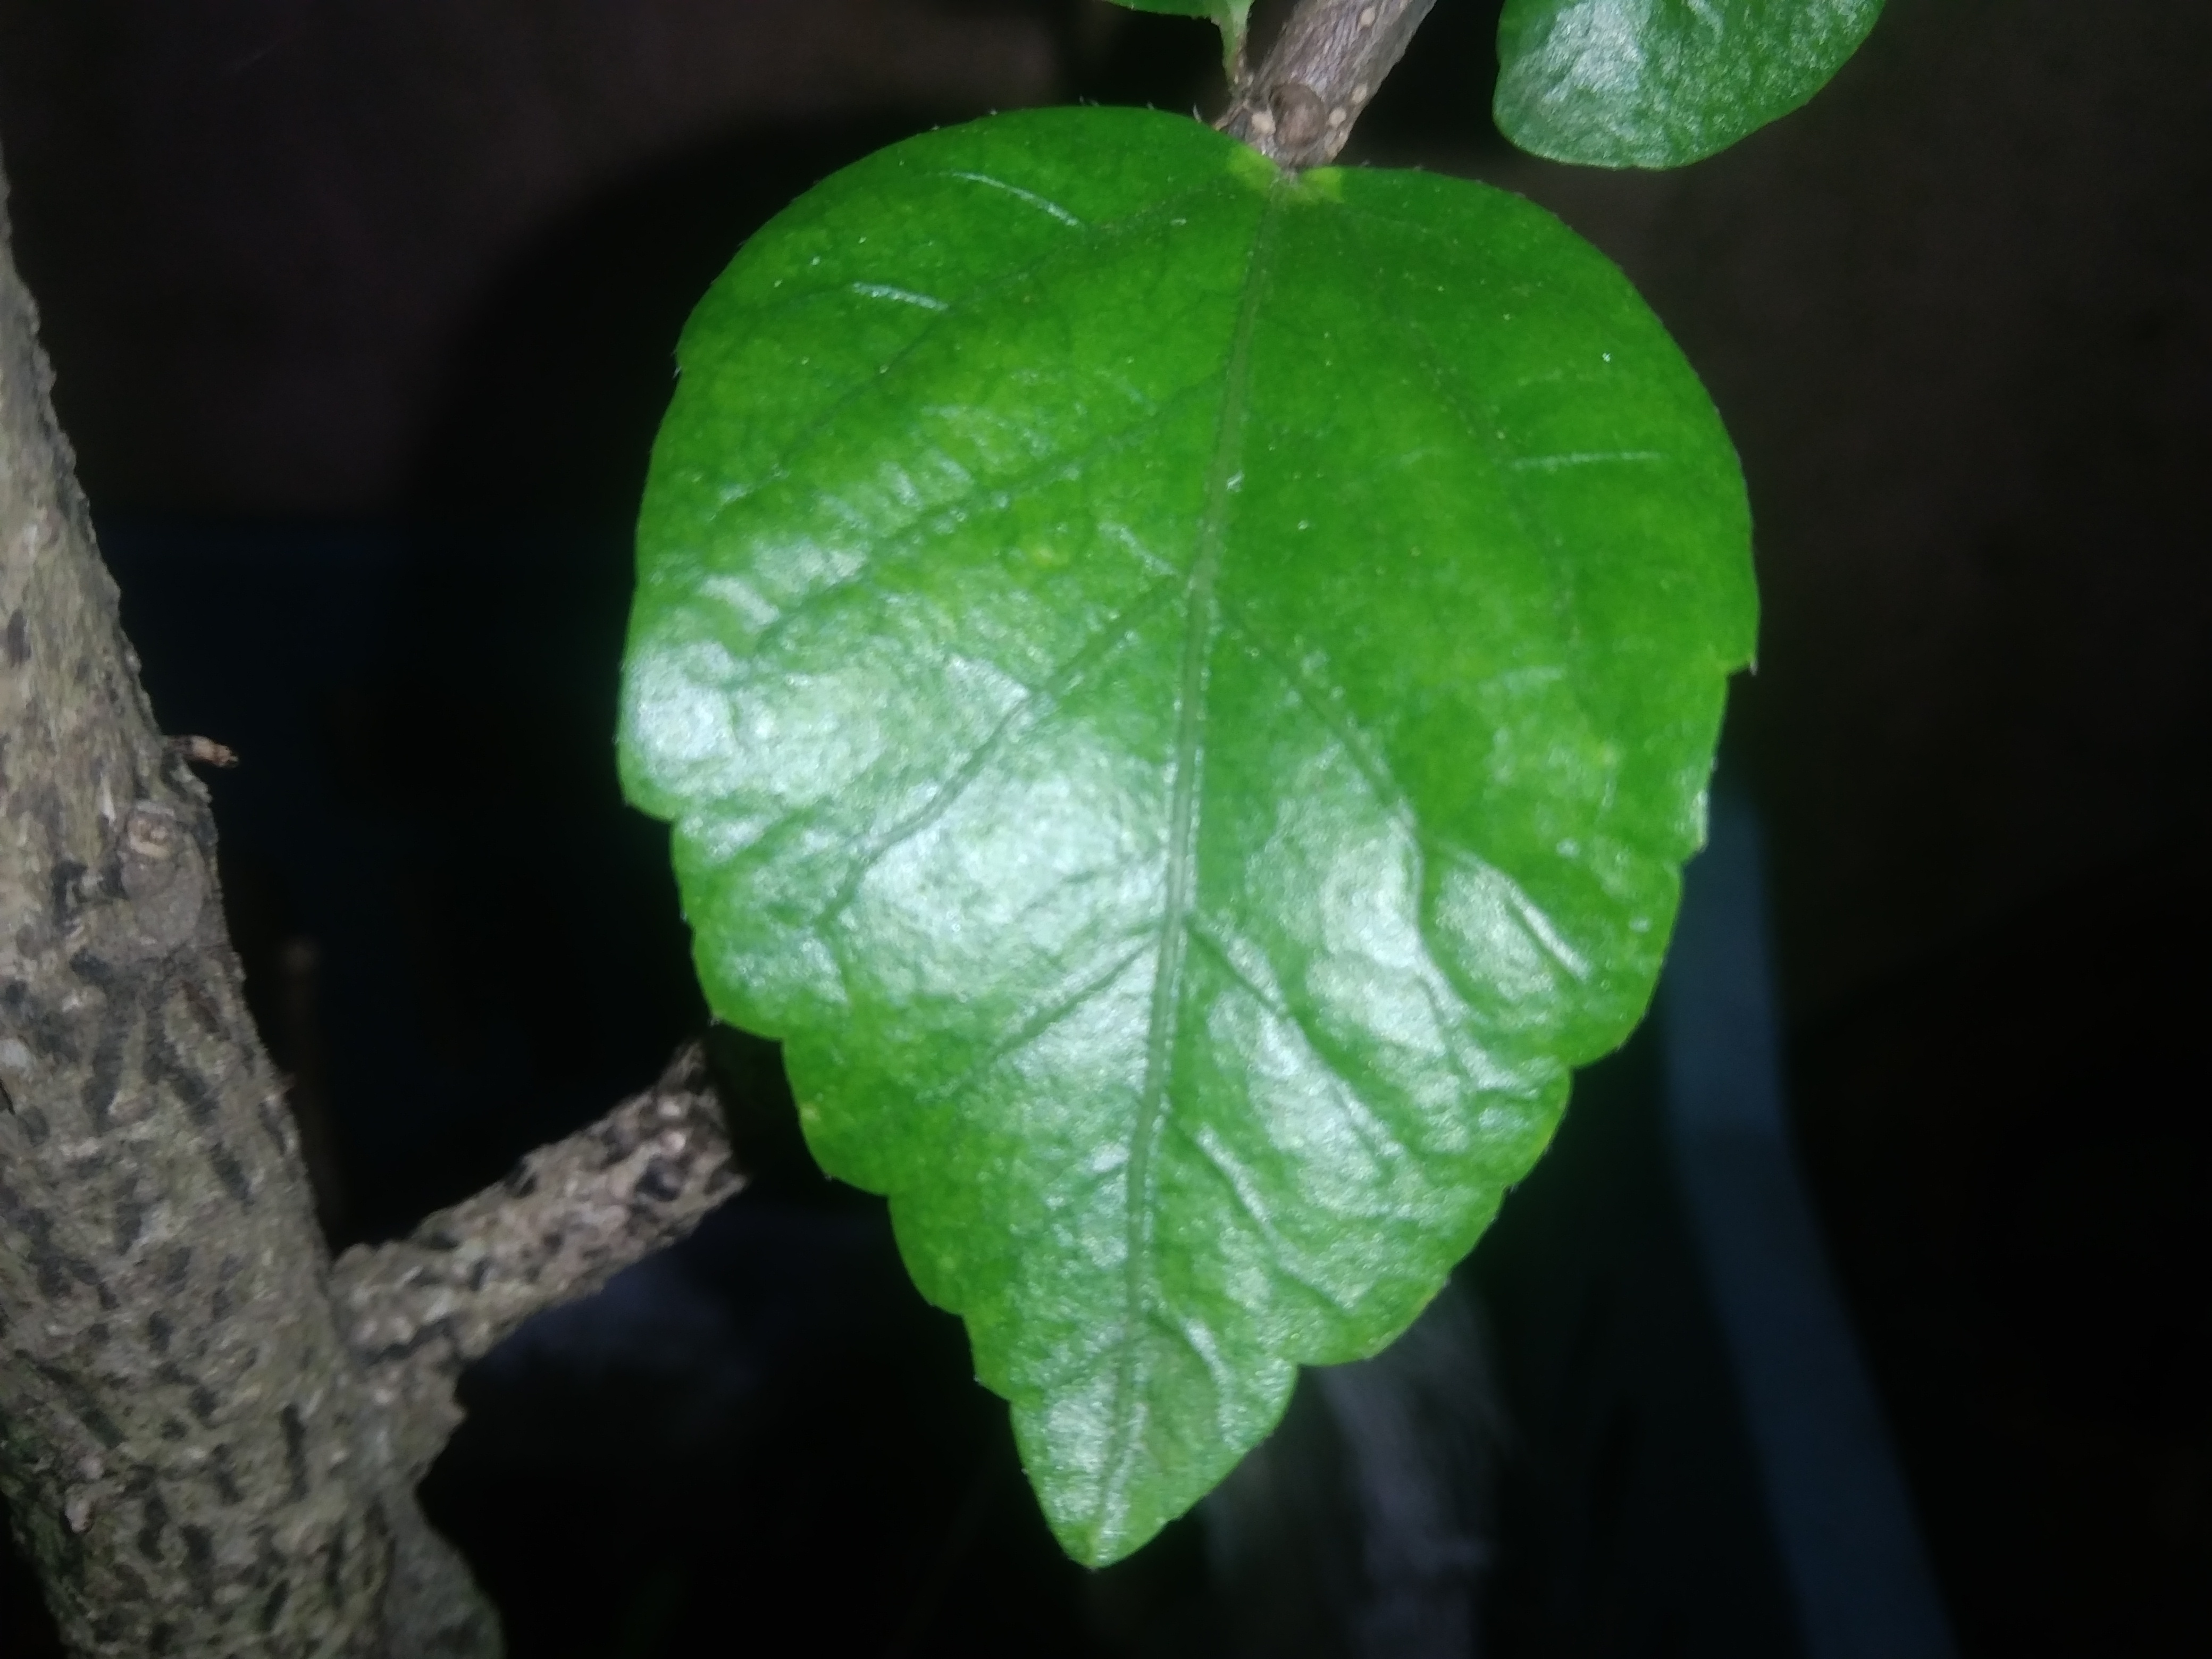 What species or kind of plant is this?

hibiscus
